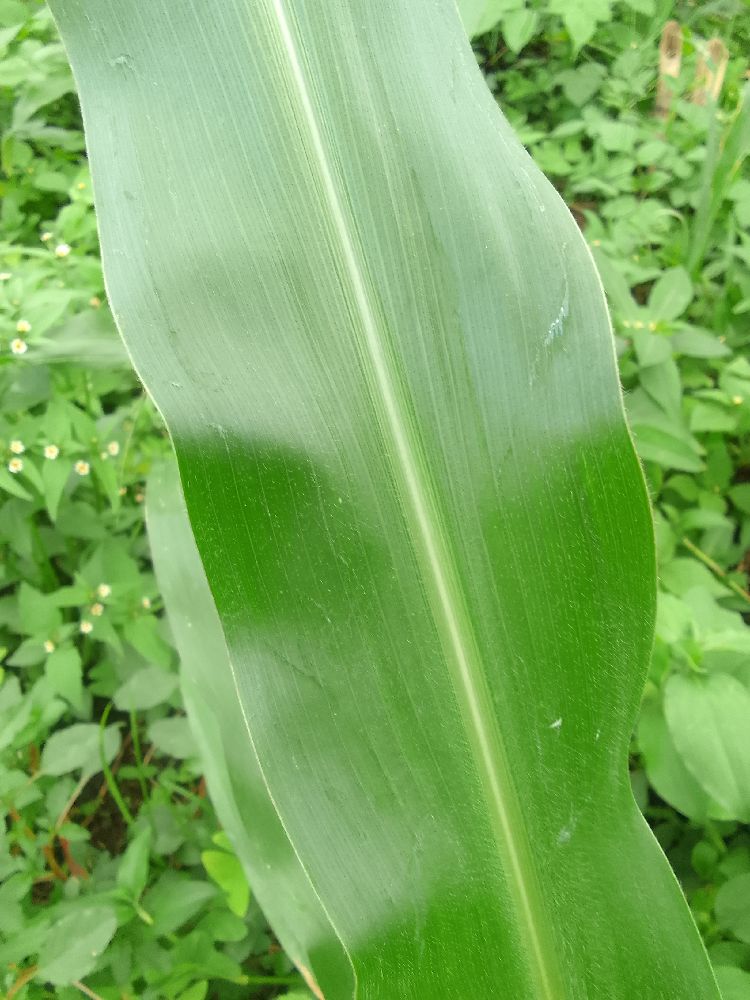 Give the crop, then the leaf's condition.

maize, healthy
